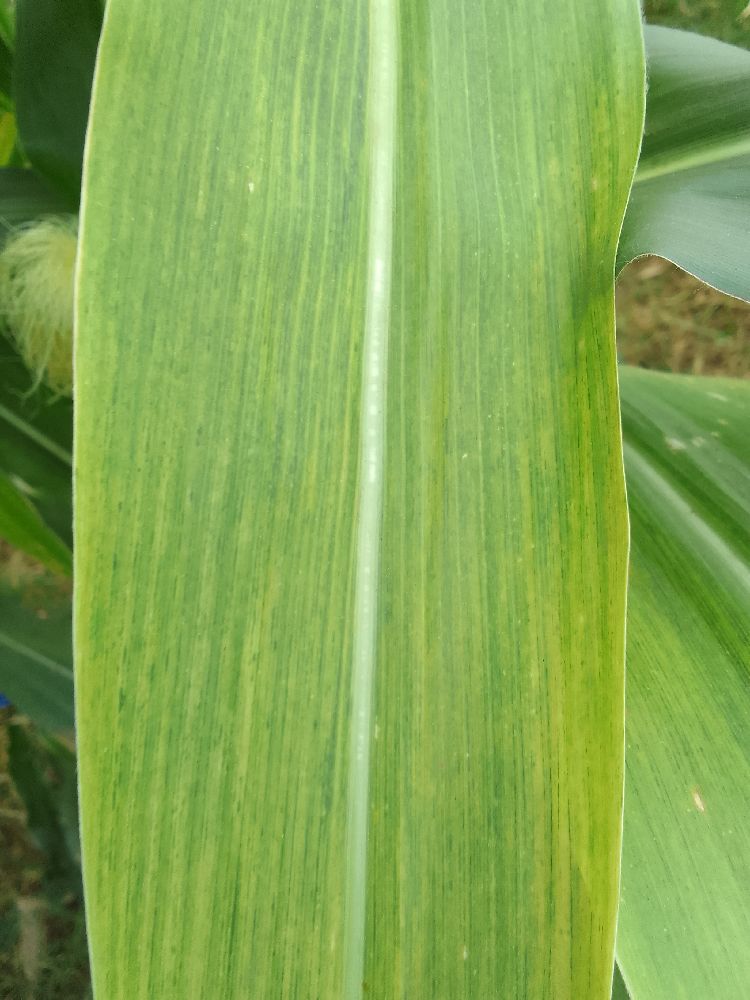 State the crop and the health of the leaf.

maize, maize lethal necrosis
